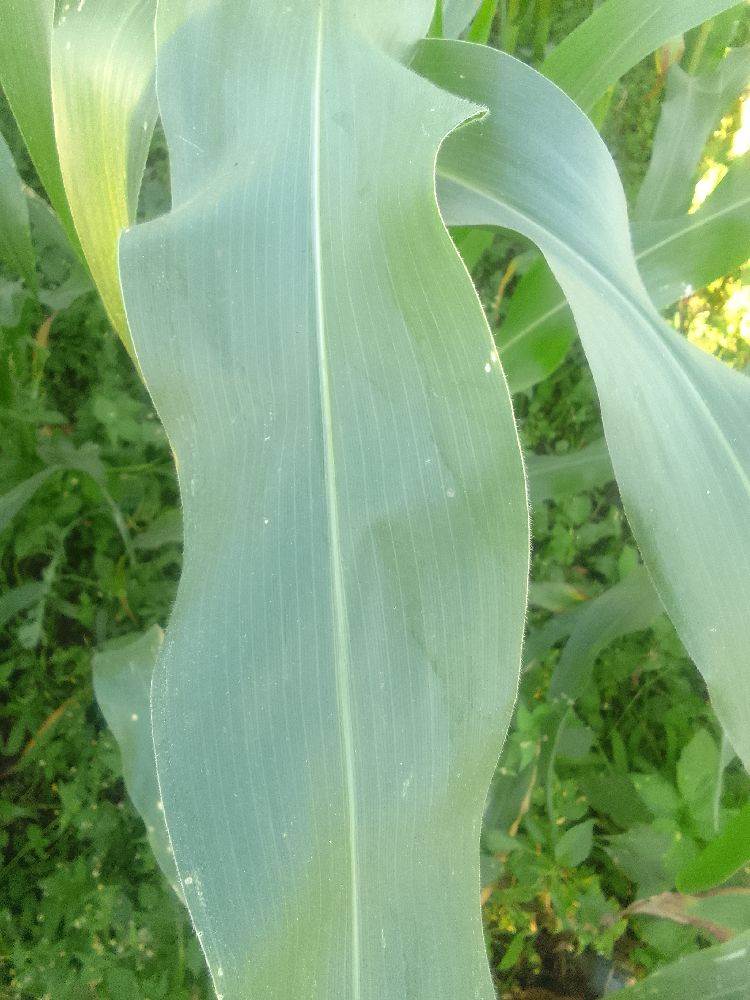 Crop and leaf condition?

maize, healthy
